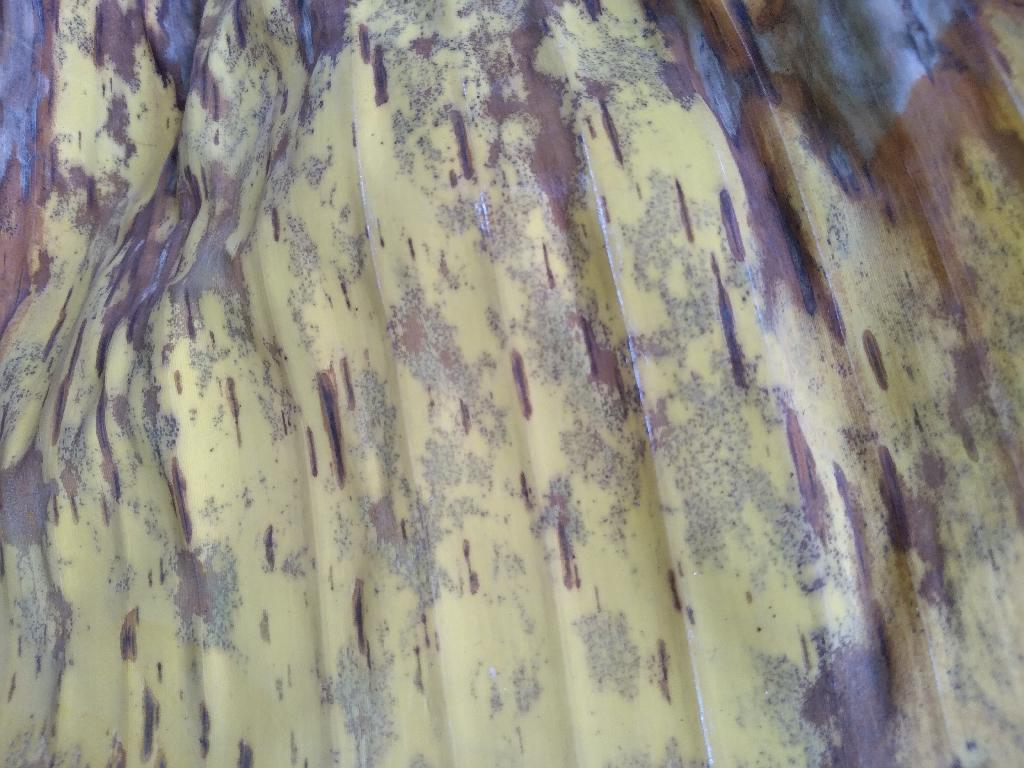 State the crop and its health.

banana, black sigatoka
